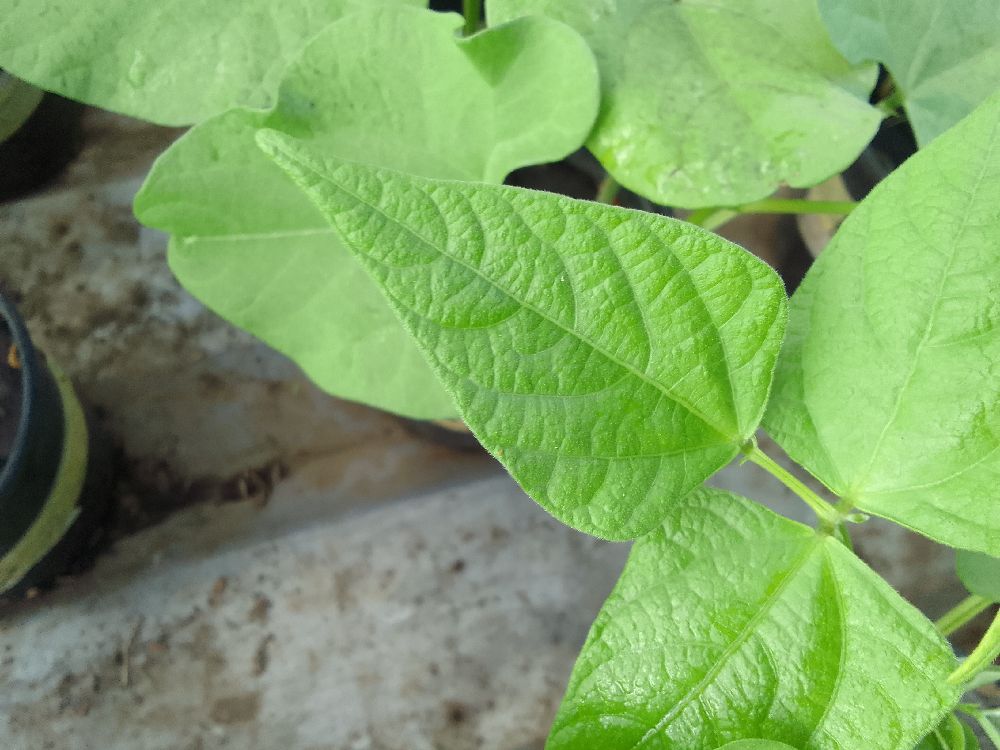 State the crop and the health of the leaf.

common bean, healthy
